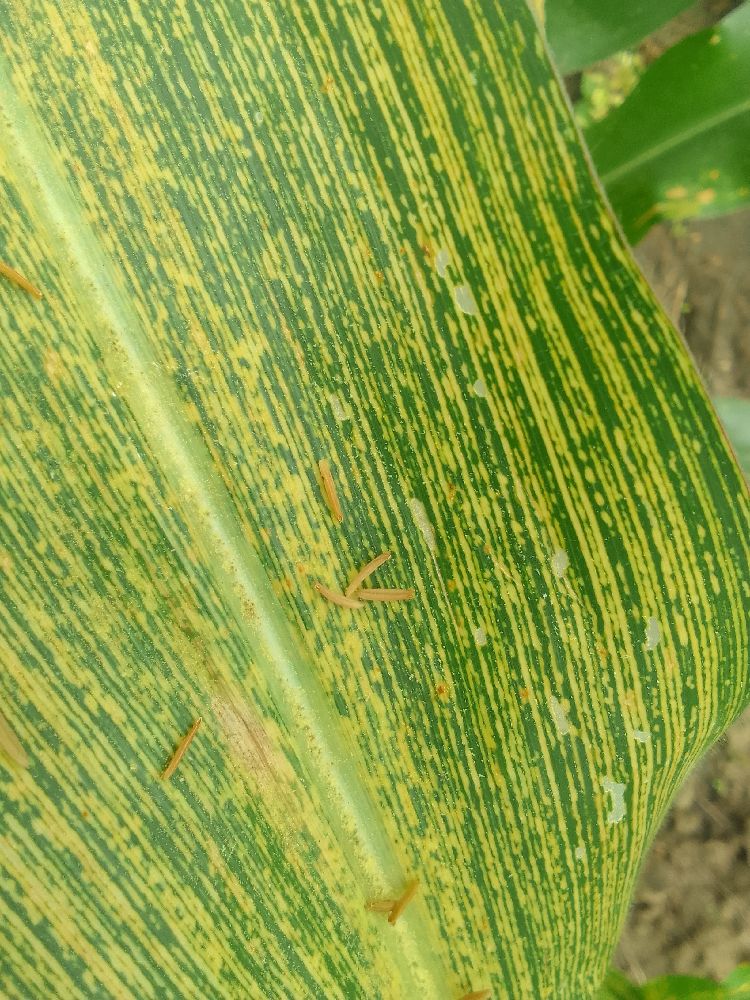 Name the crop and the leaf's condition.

maize, maize streak virus
